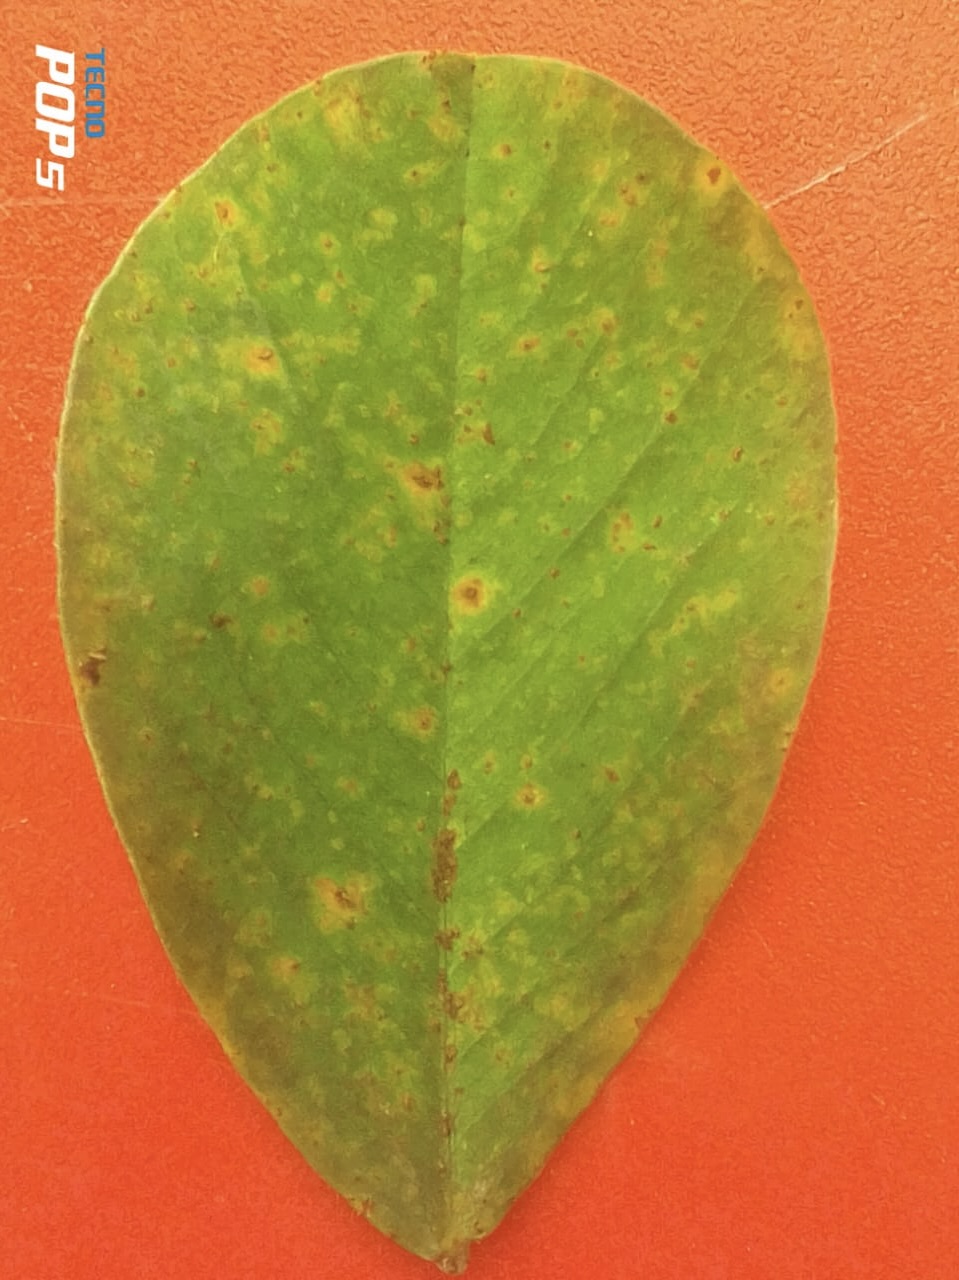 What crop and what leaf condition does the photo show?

peanut, passalora arachidicola
